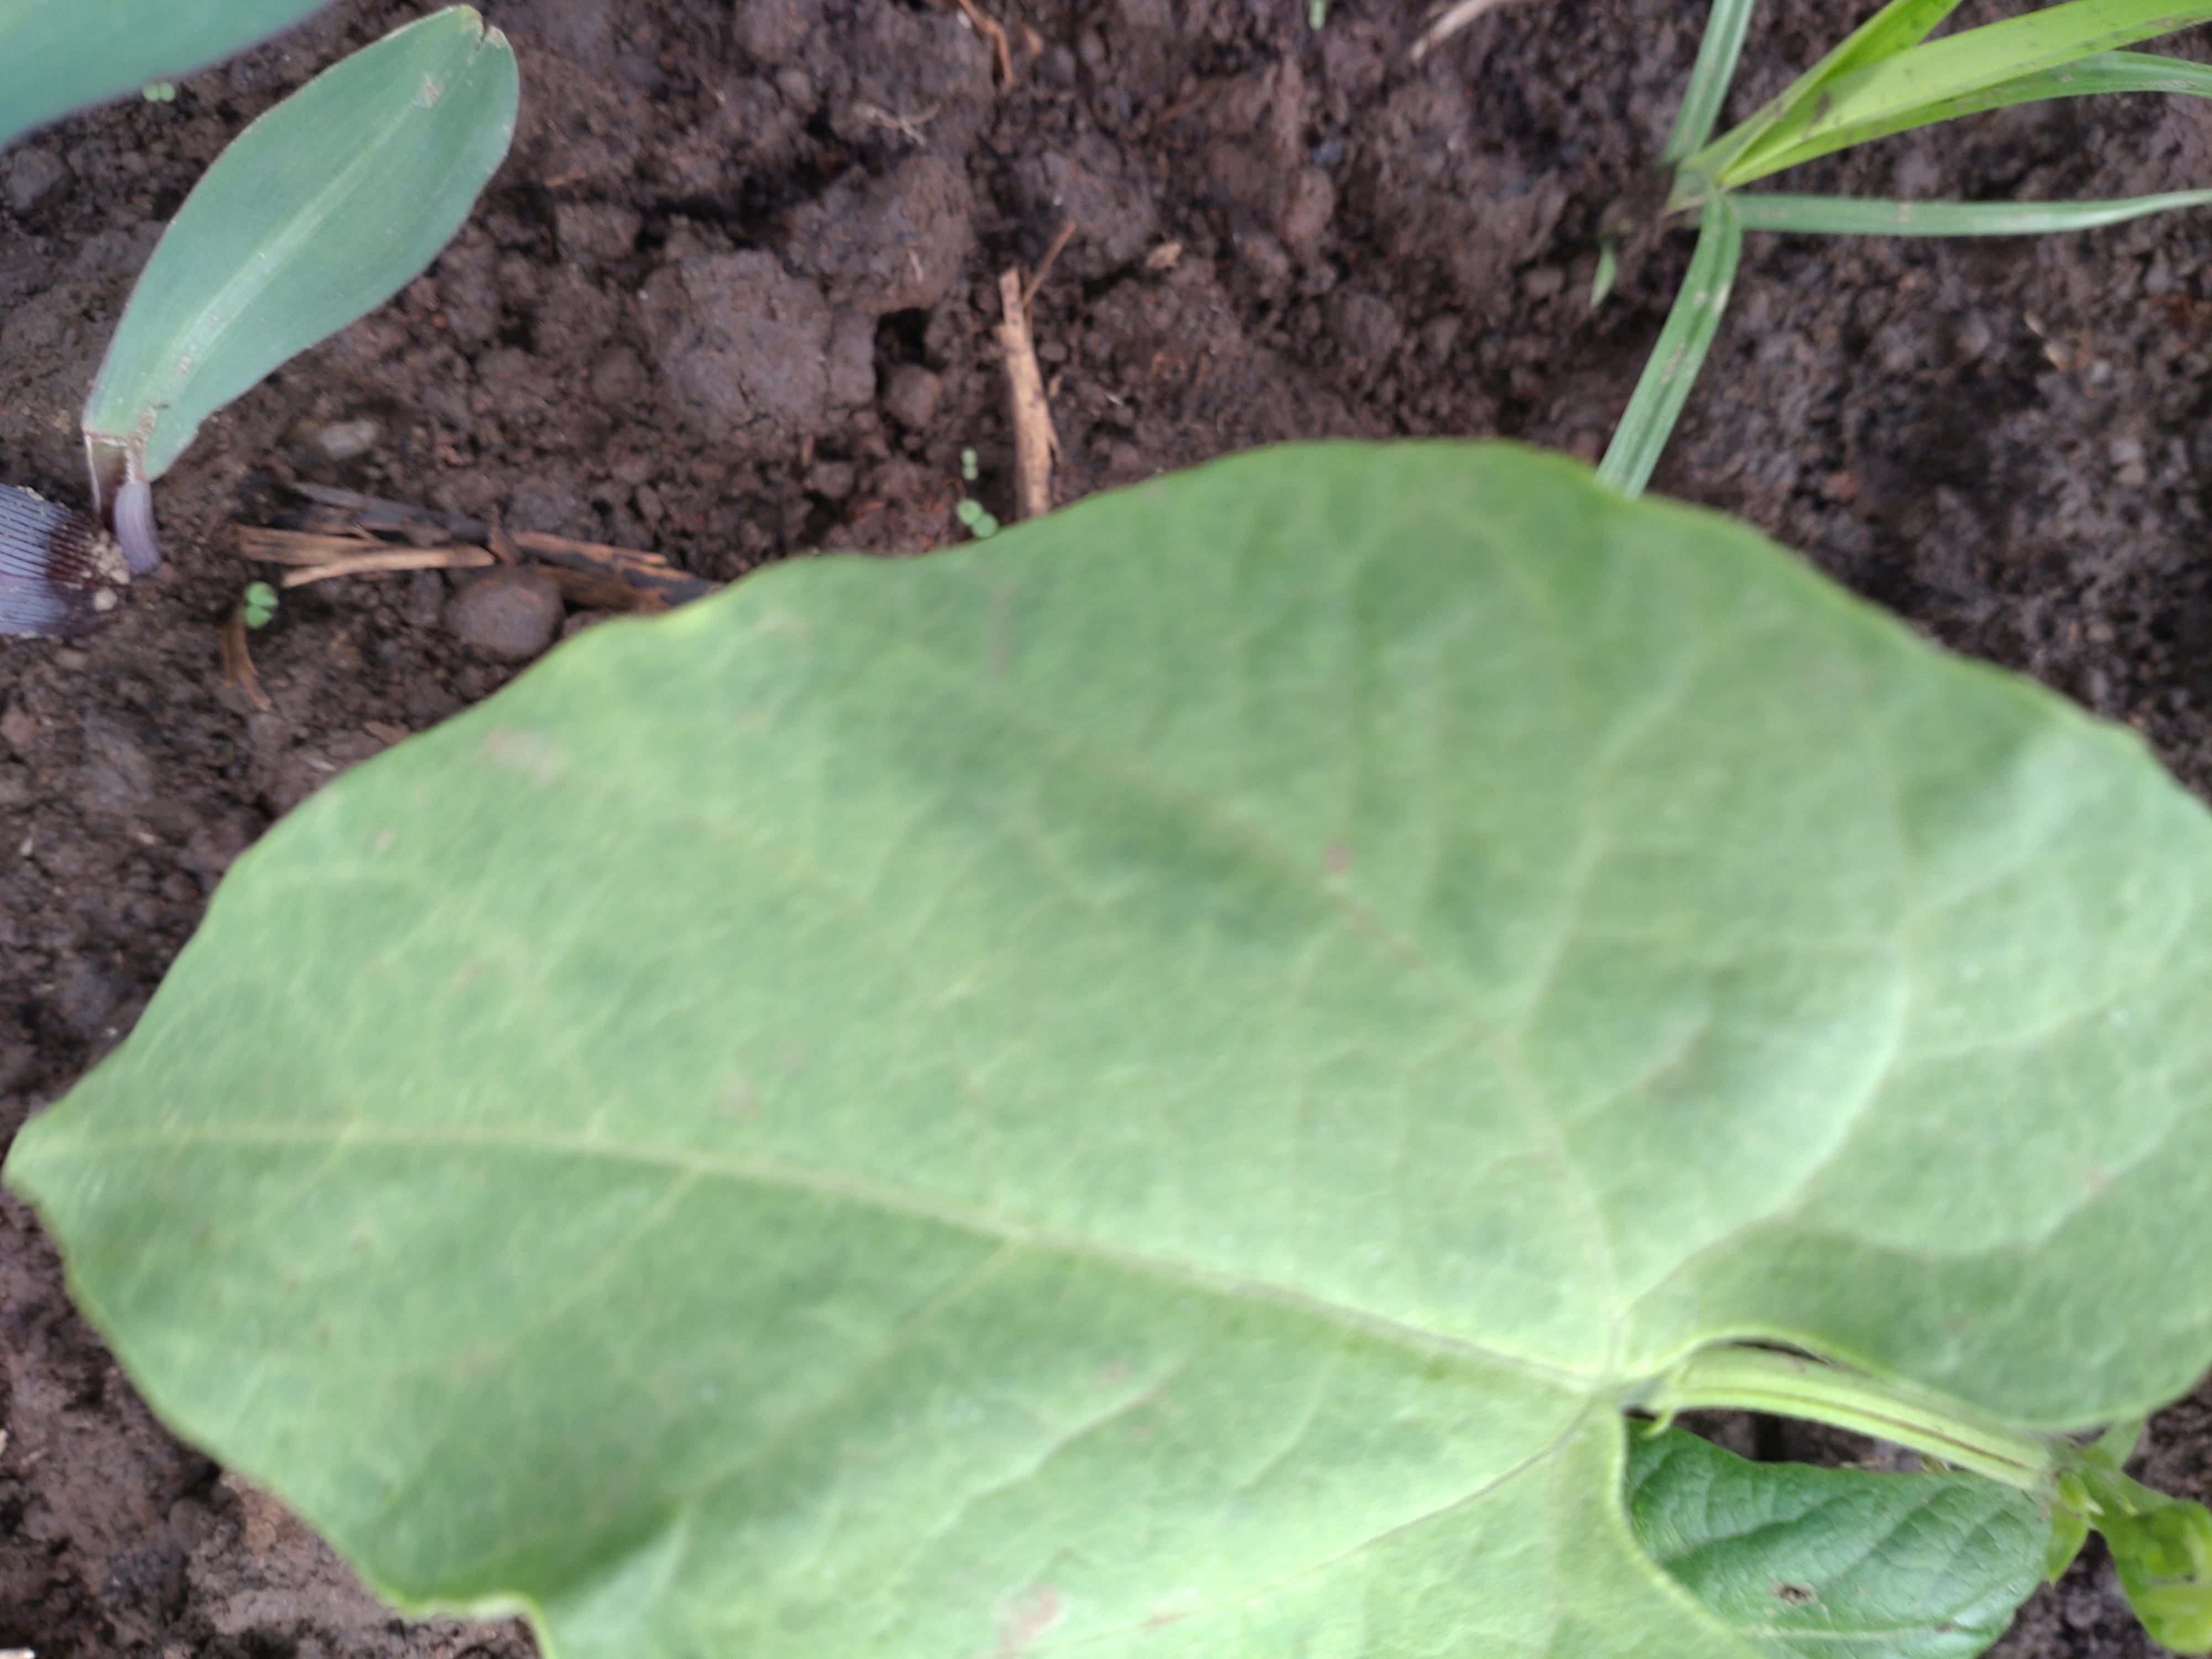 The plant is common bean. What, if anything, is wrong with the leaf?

healthy
